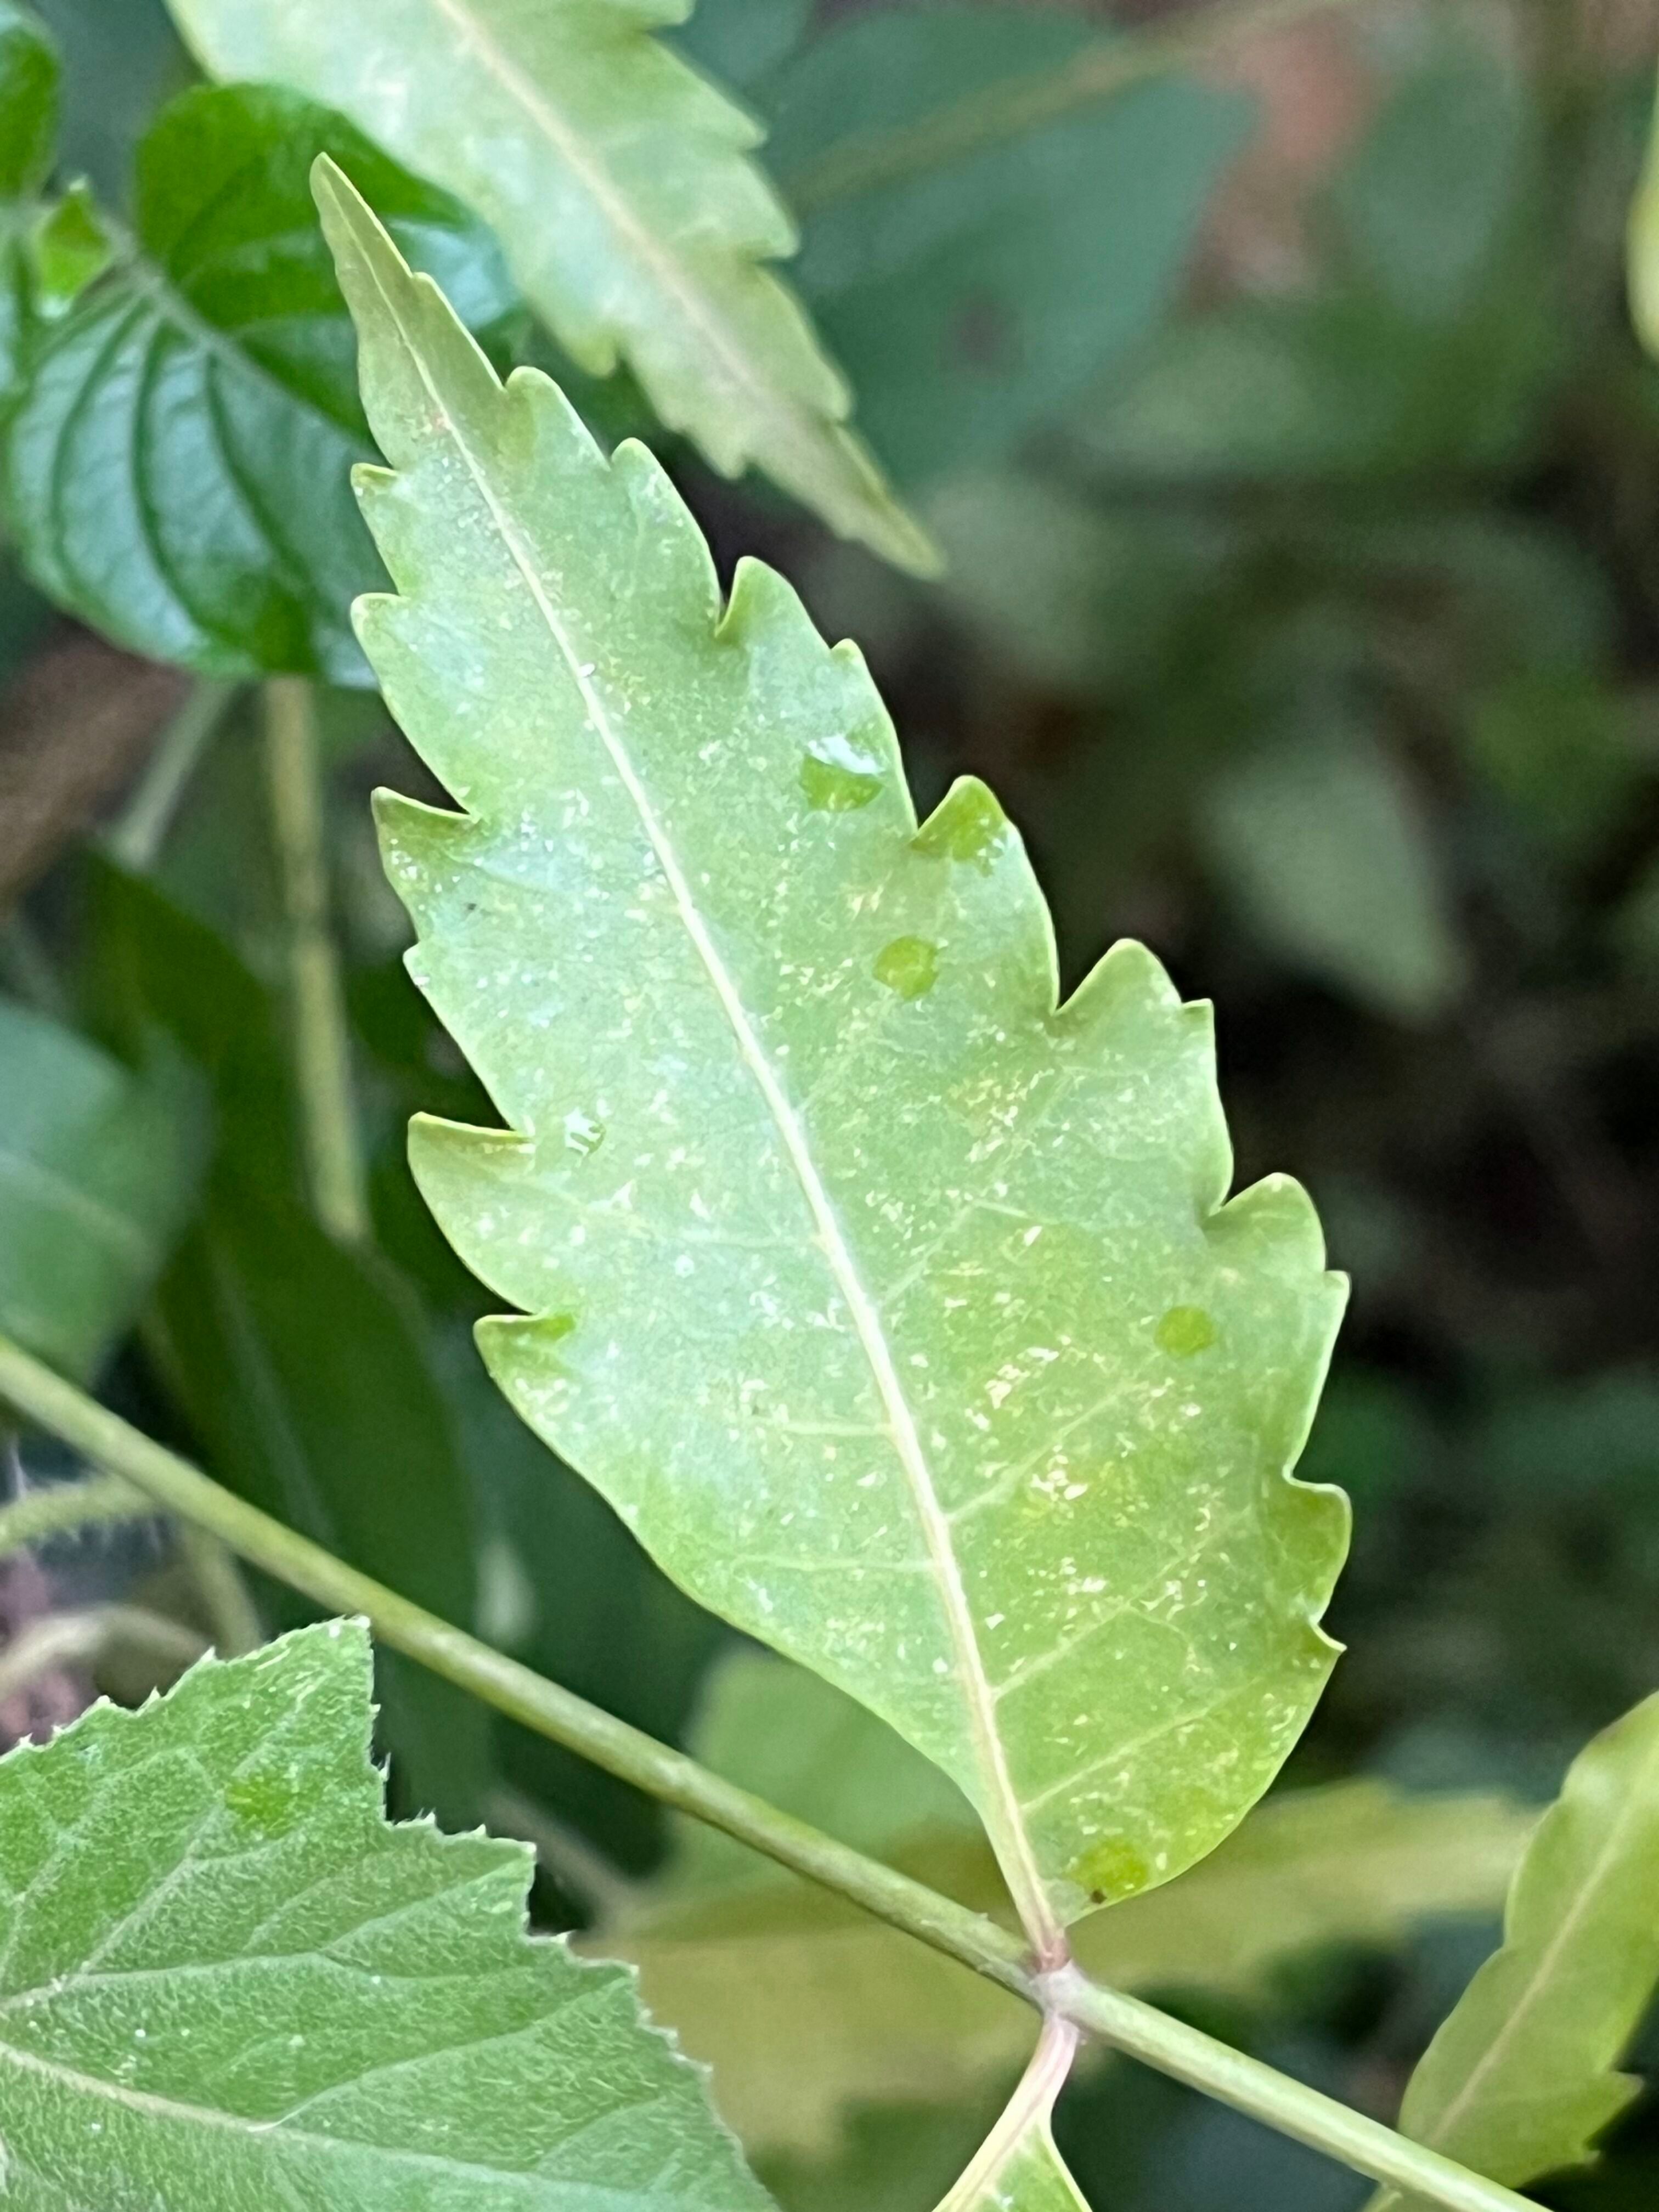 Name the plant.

neem
